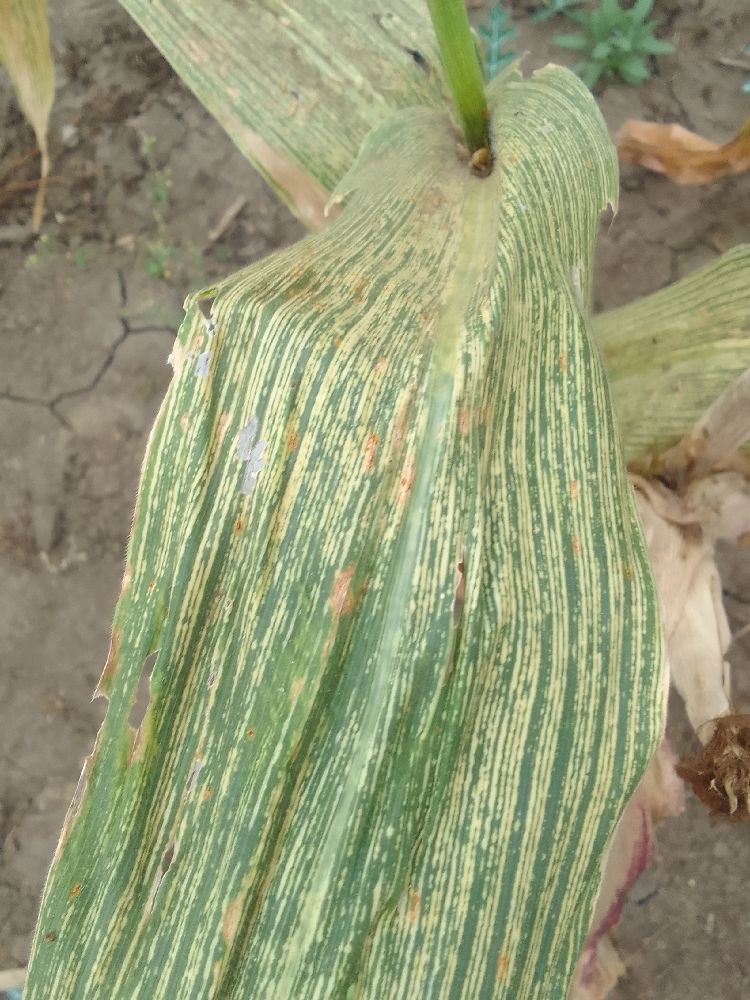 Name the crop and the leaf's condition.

maize, maize streak virus
